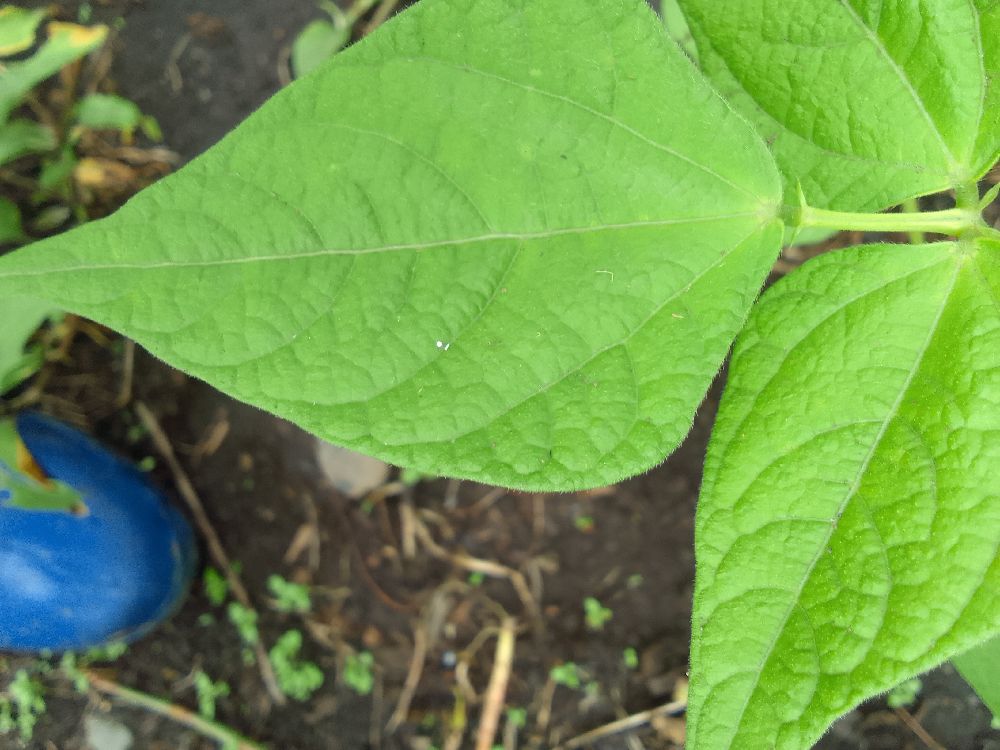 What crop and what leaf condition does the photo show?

common bean, healthy
